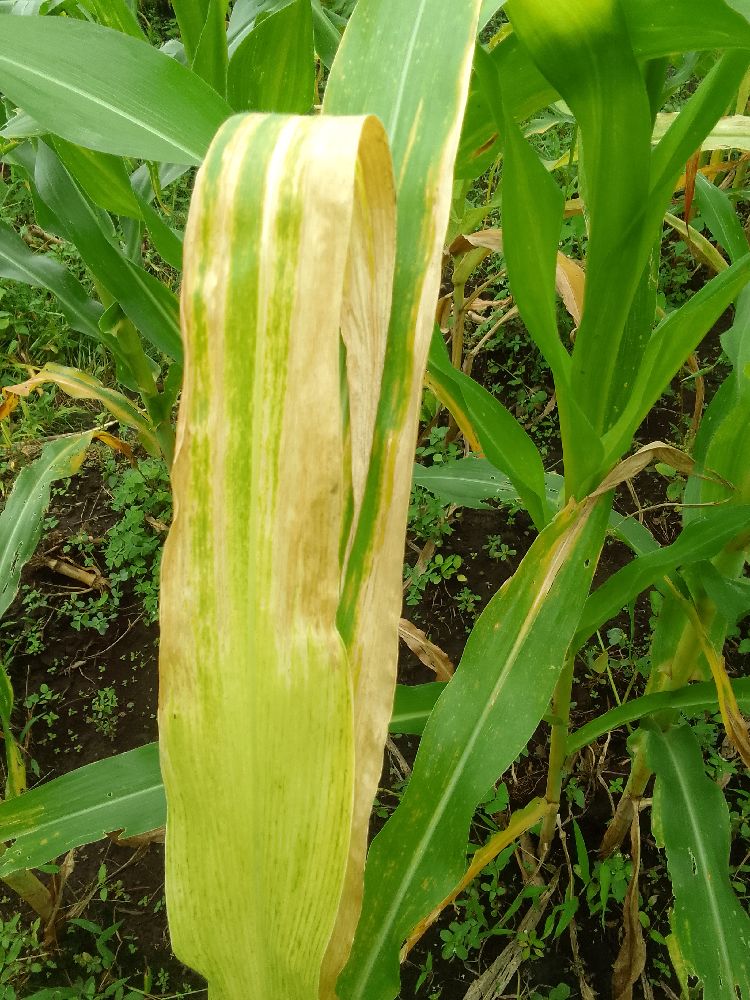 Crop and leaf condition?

maize, maize lethal necrosis
